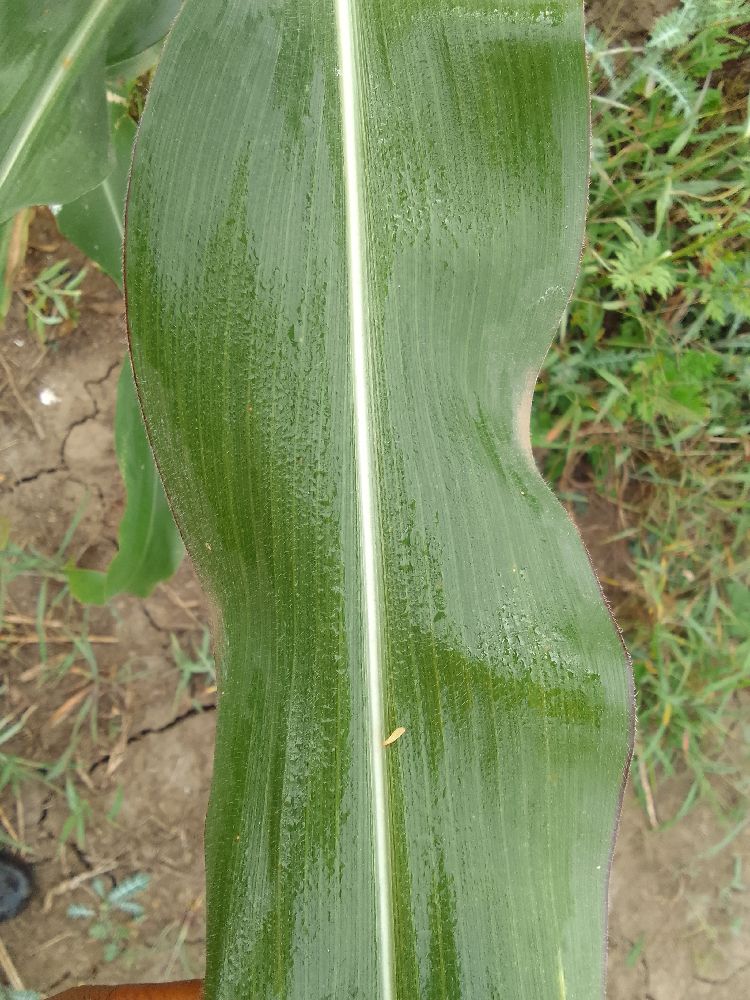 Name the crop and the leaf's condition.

maize, healthy
